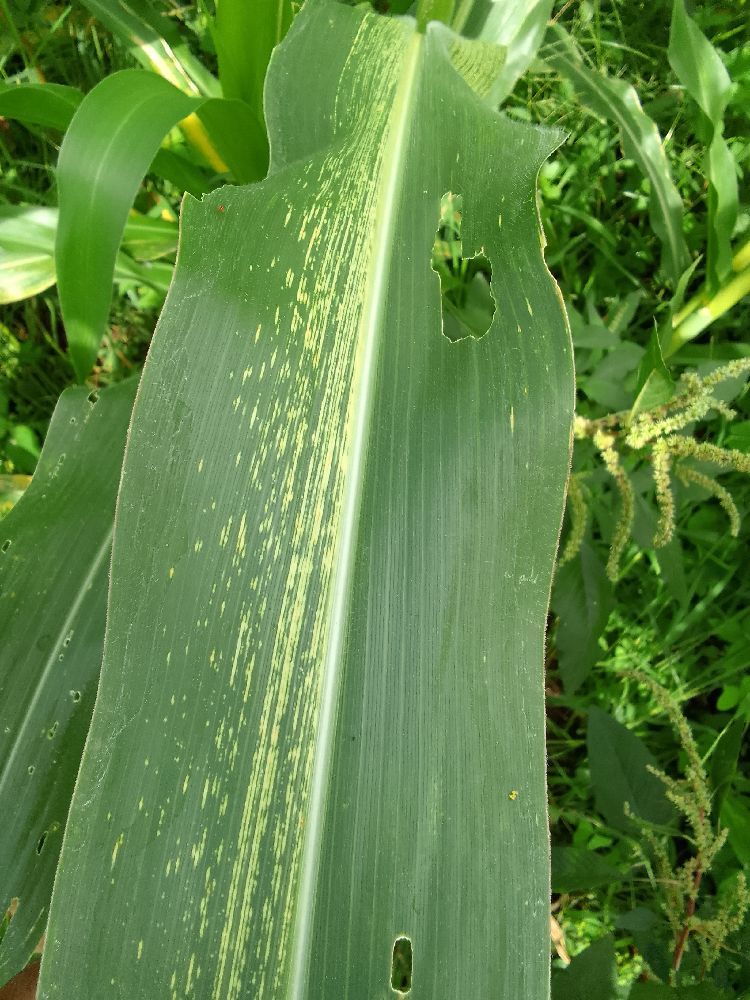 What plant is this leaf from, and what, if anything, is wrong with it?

maize, maize streak virus
